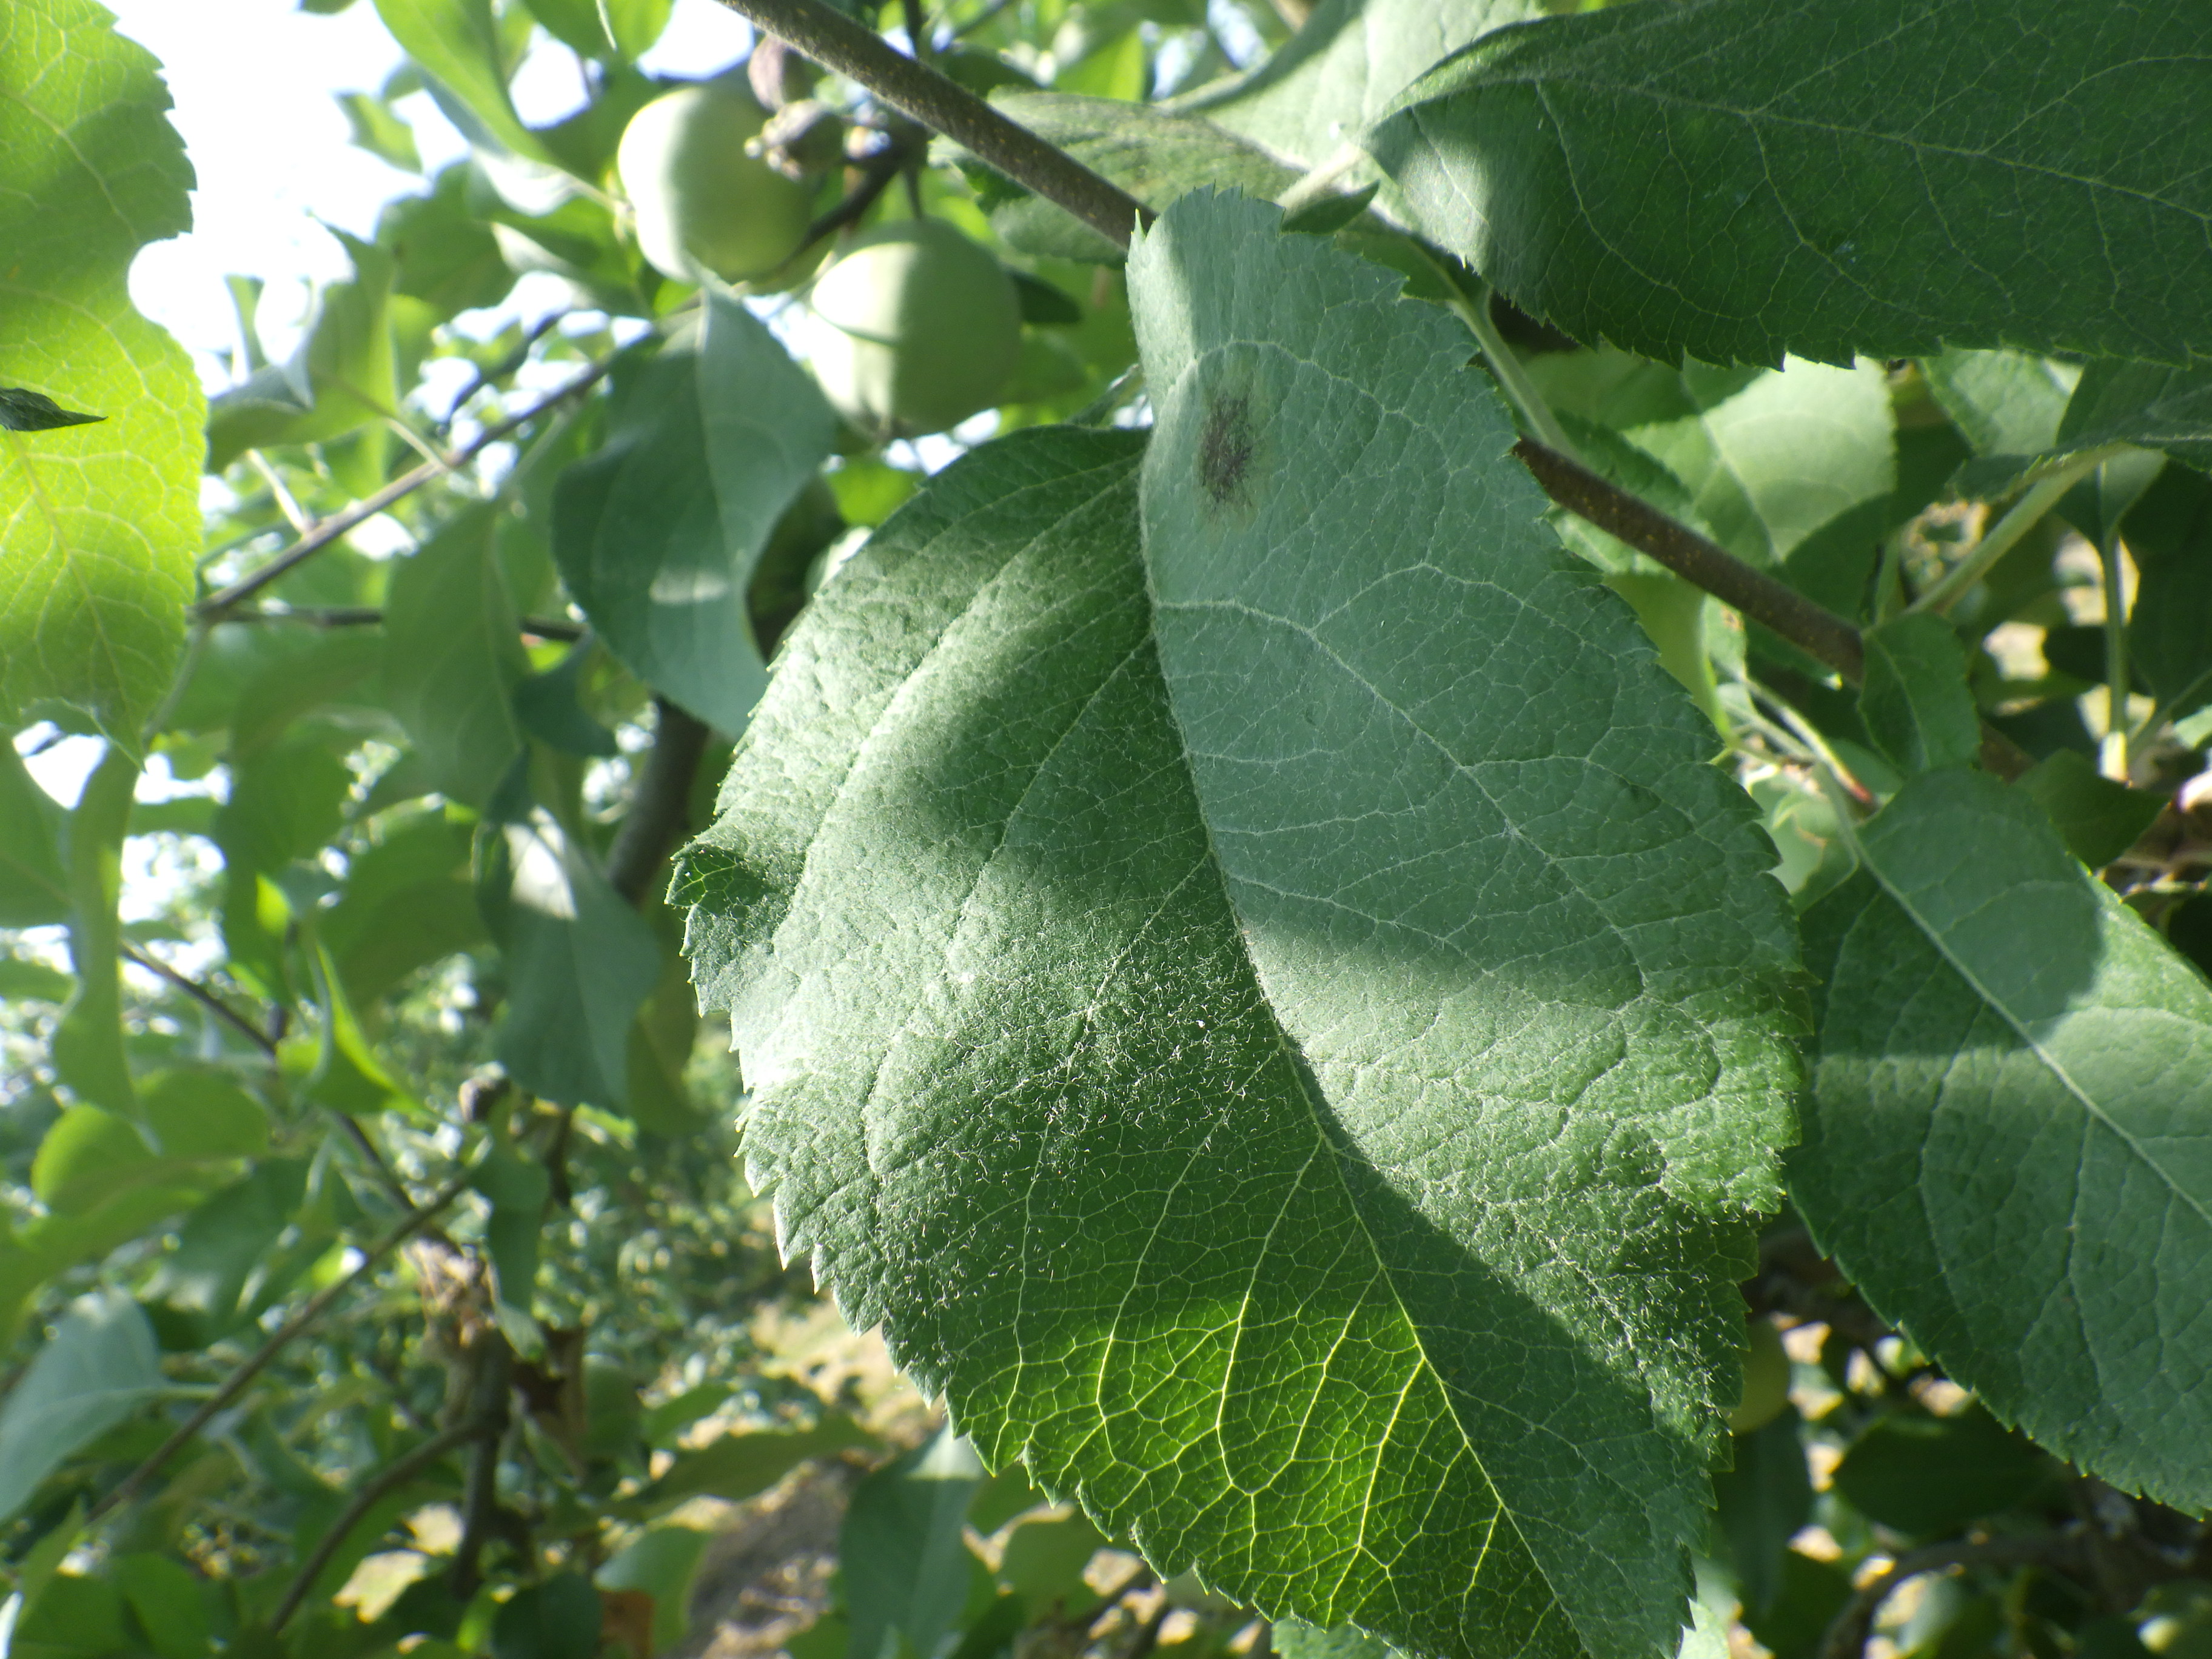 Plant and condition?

apple, scab
